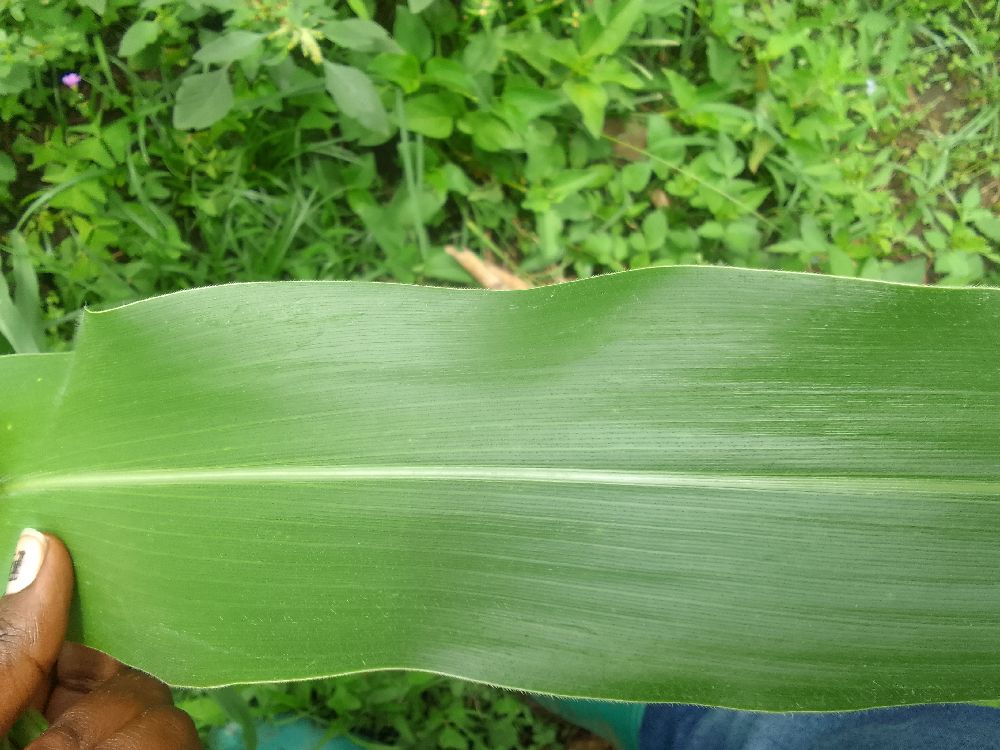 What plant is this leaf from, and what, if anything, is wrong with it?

maize, healthy
